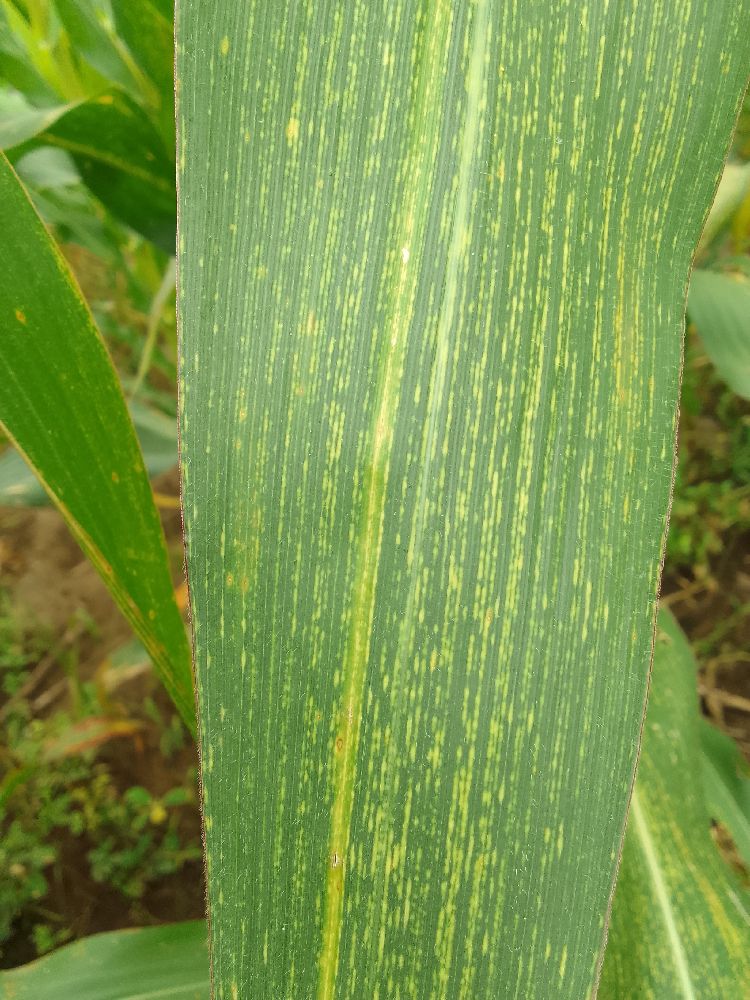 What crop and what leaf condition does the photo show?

maize, maize streak virus
